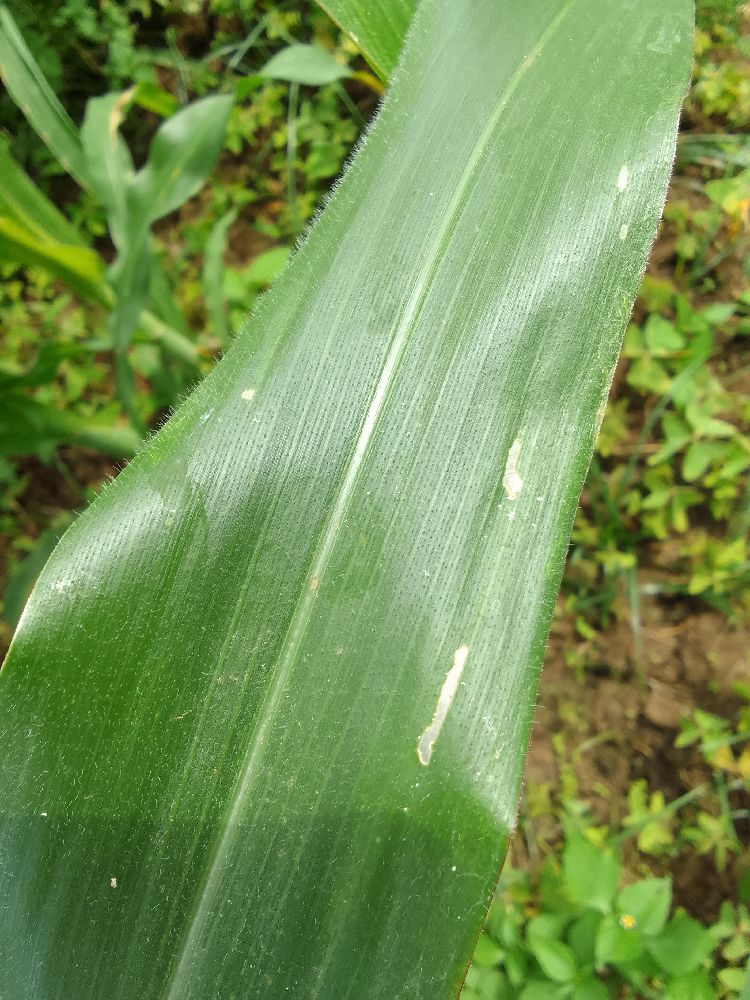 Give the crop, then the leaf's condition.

maize, healthy
